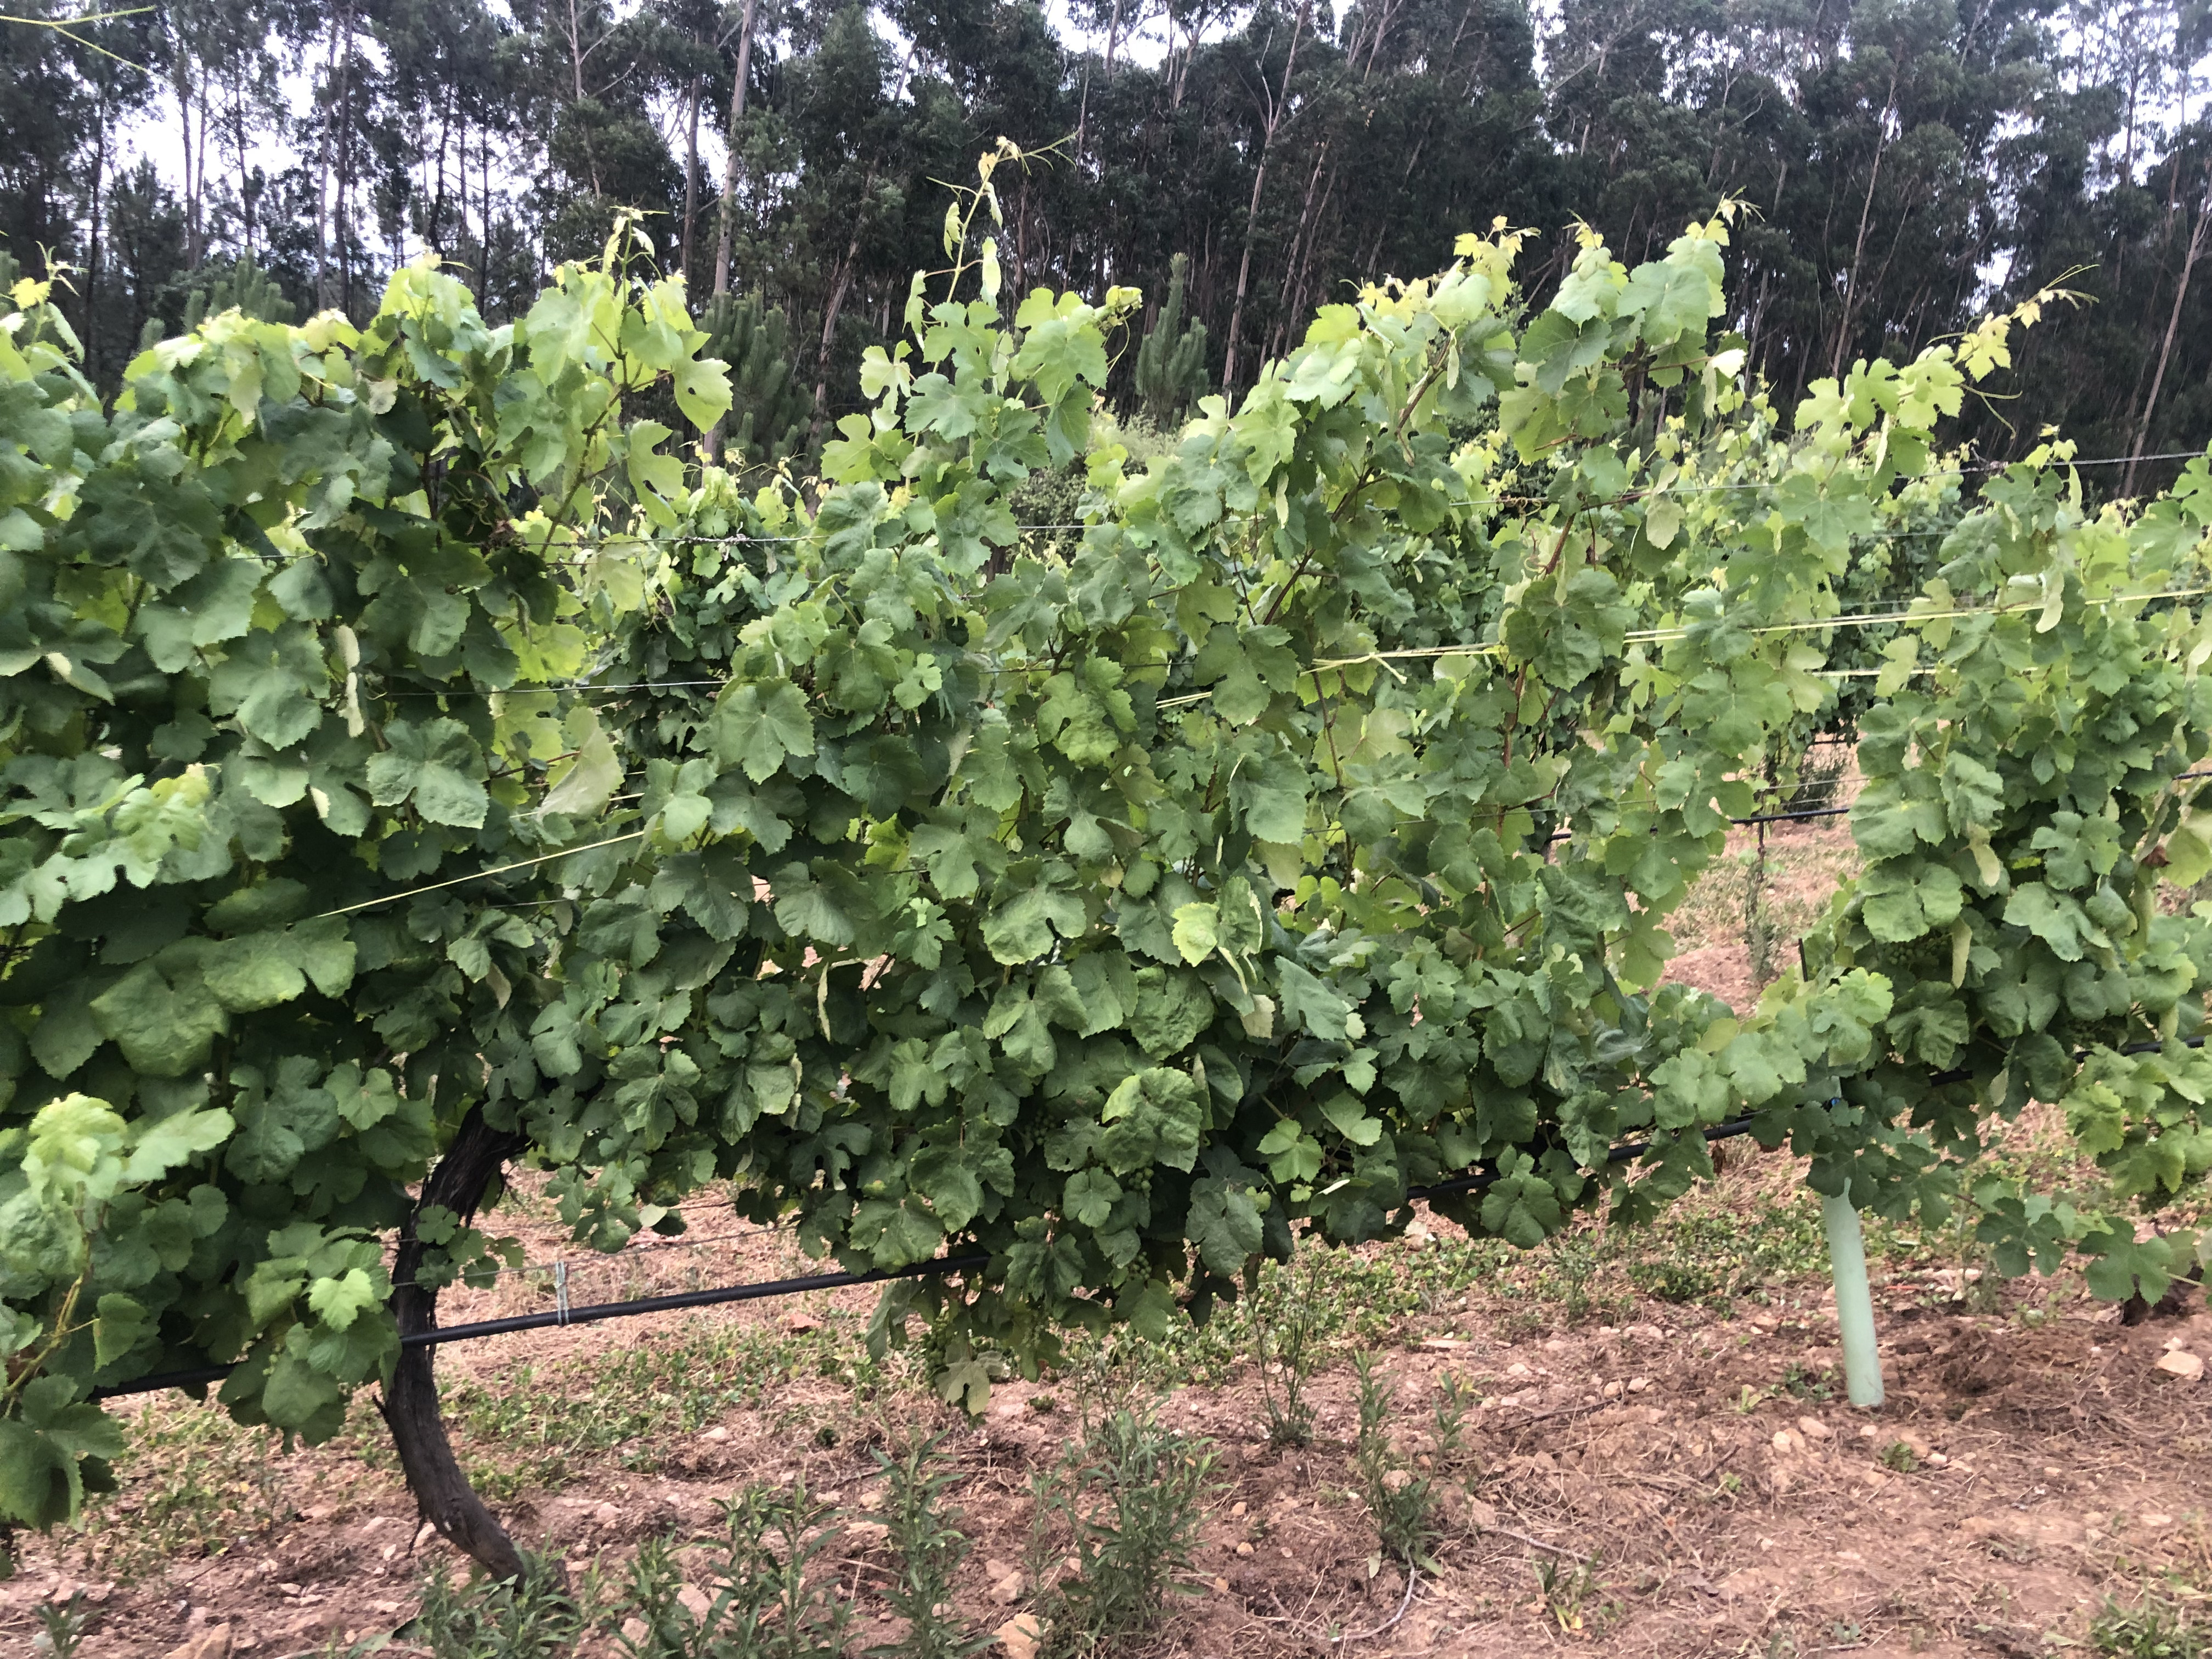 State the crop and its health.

grapevine, not affected by esca disease
